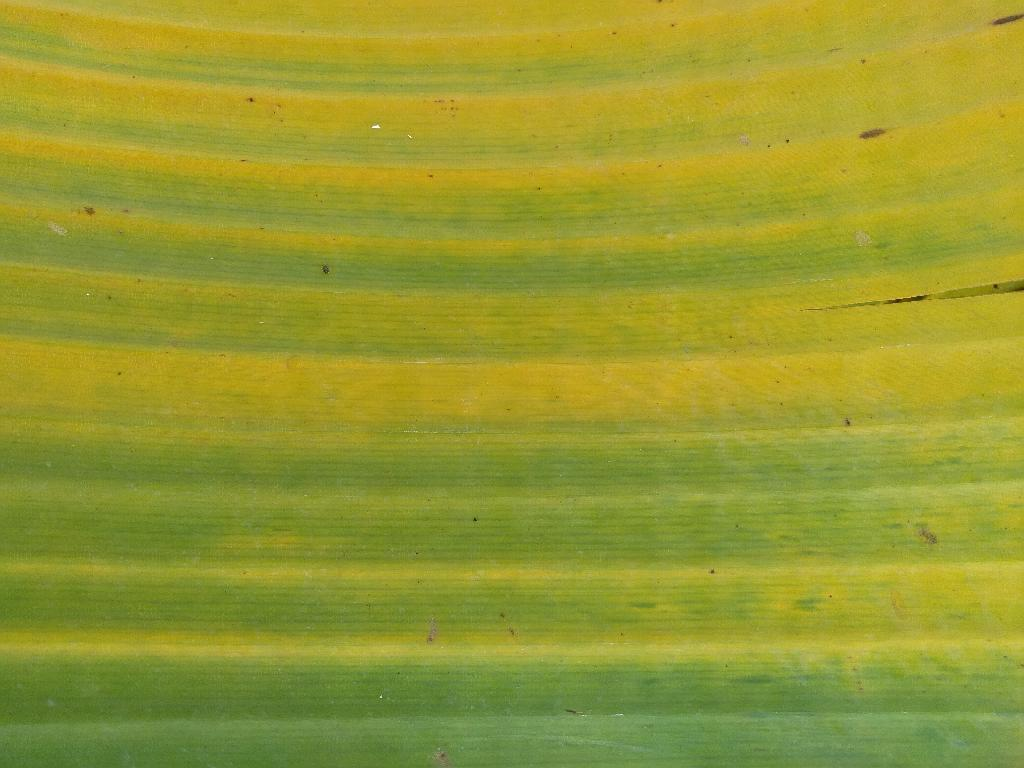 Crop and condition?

banana, fusarium wilt race 1
